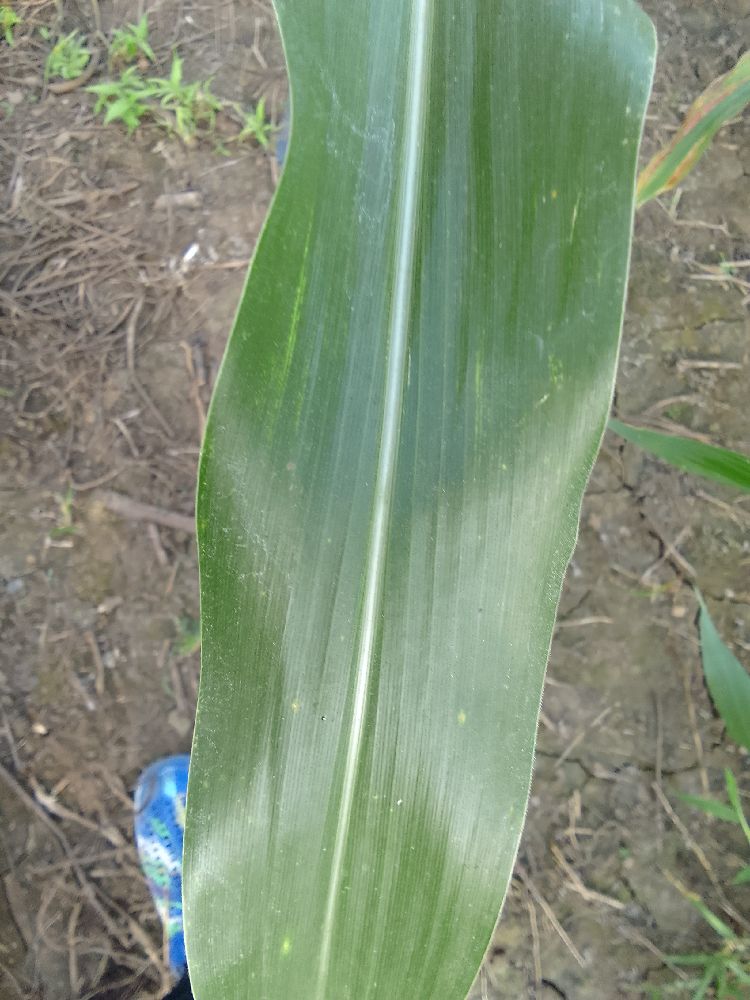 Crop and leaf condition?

maize, healthy
